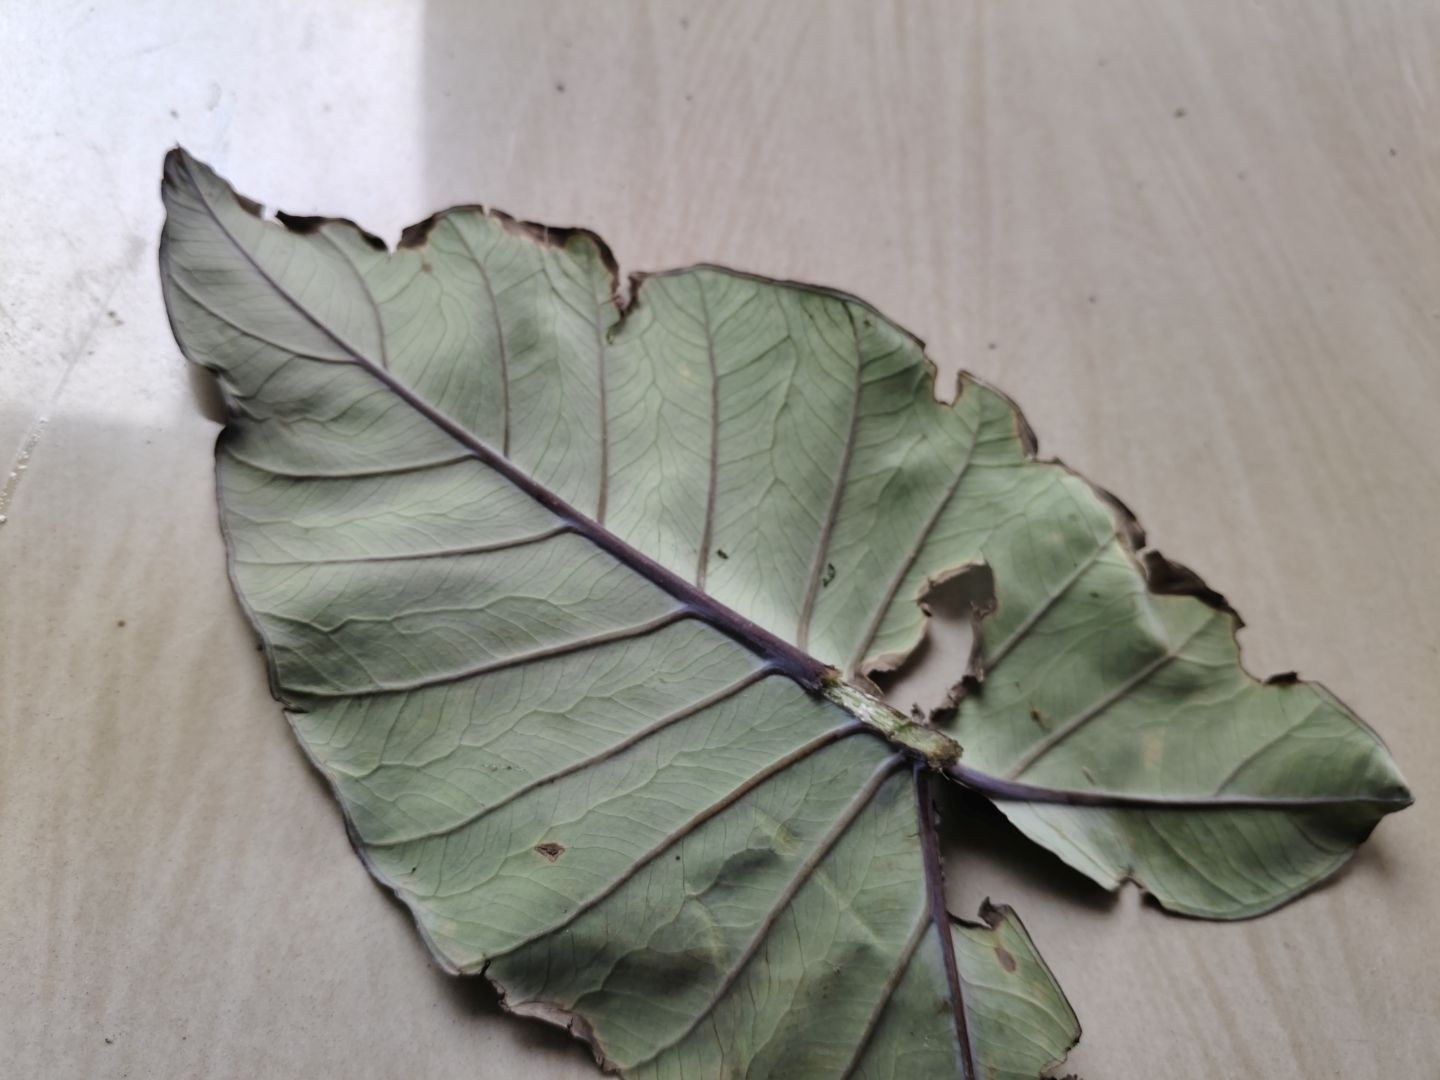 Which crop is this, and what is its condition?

taro, leaf blight
